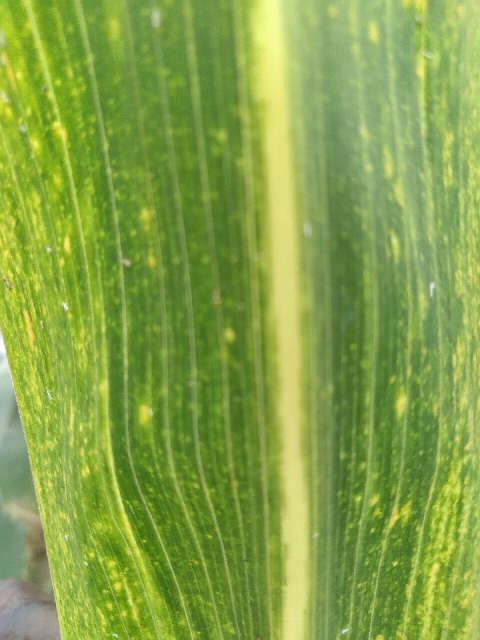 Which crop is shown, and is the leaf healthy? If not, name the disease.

maize, maize lethal necrosis
